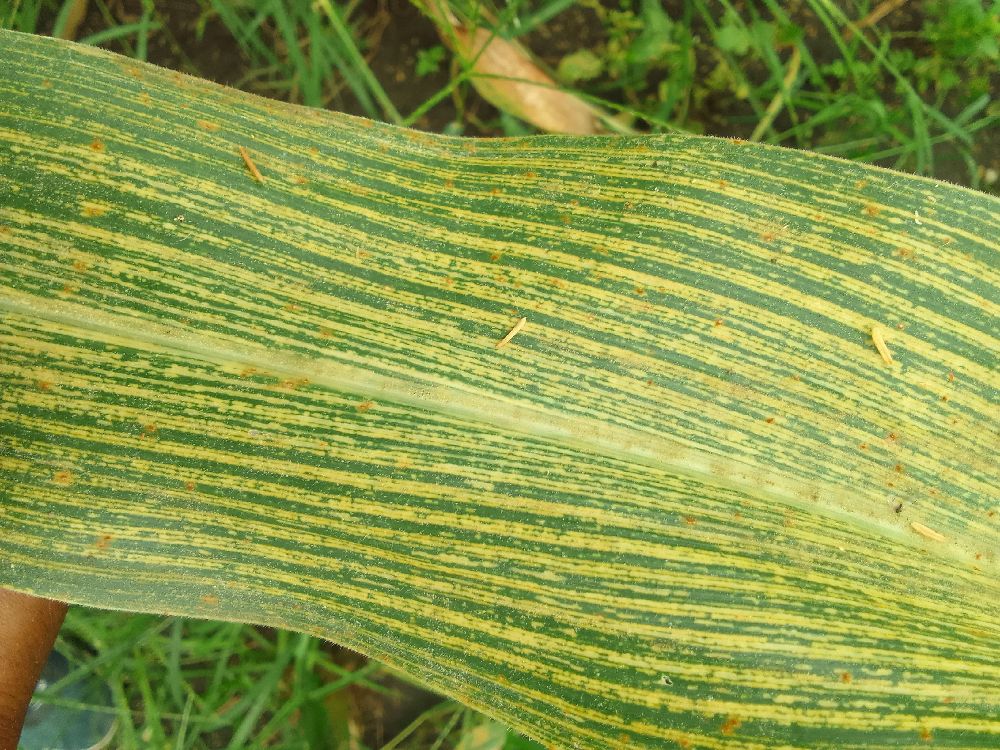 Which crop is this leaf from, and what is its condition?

maize, maize streak virus
